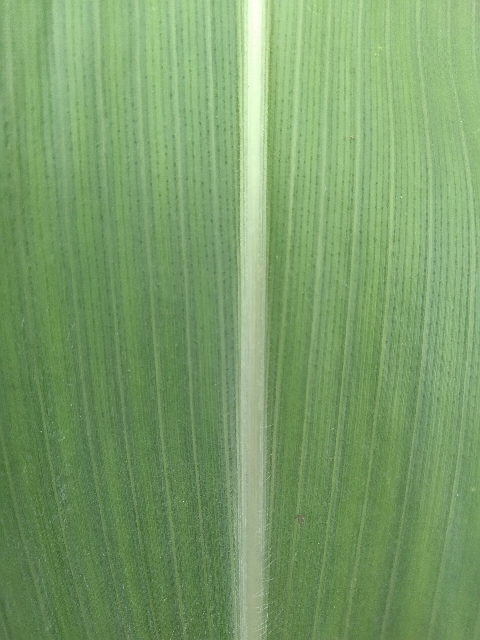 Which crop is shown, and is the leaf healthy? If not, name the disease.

maize, healthy
